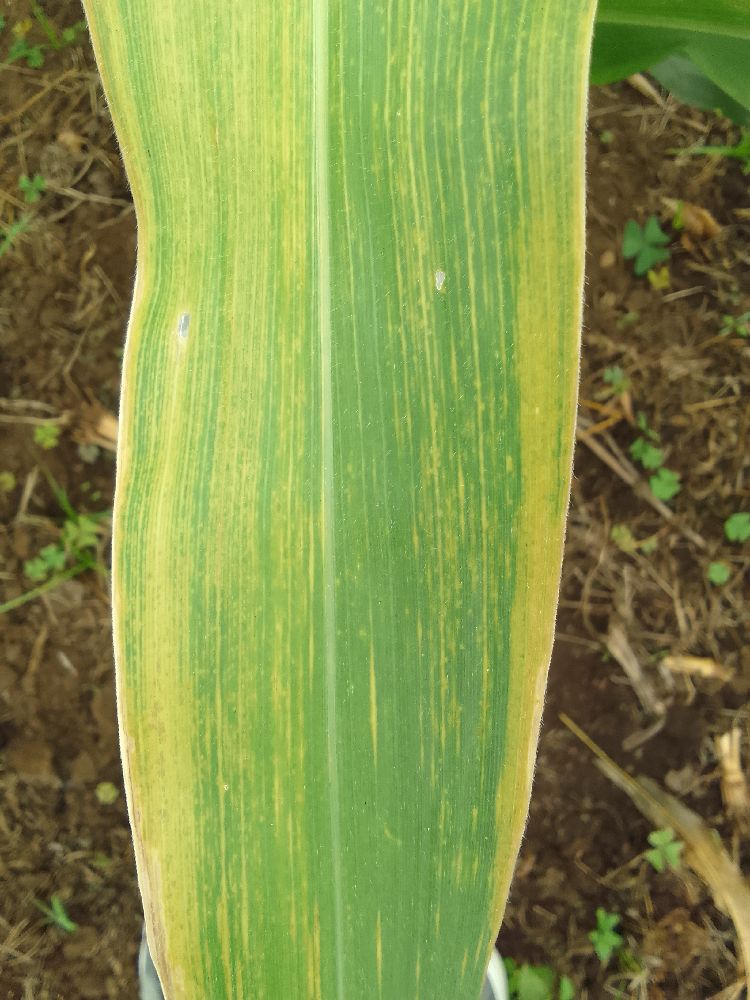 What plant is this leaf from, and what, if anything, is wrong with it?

maize, maize lethal necrosis
